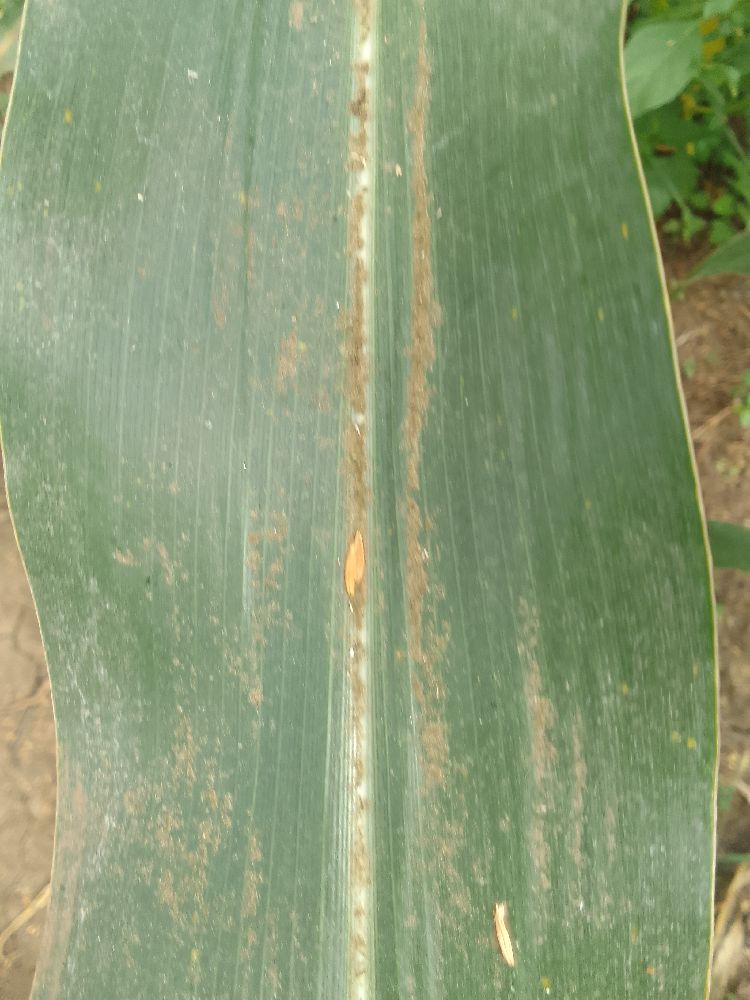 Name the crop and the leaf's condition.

maize, healthy
